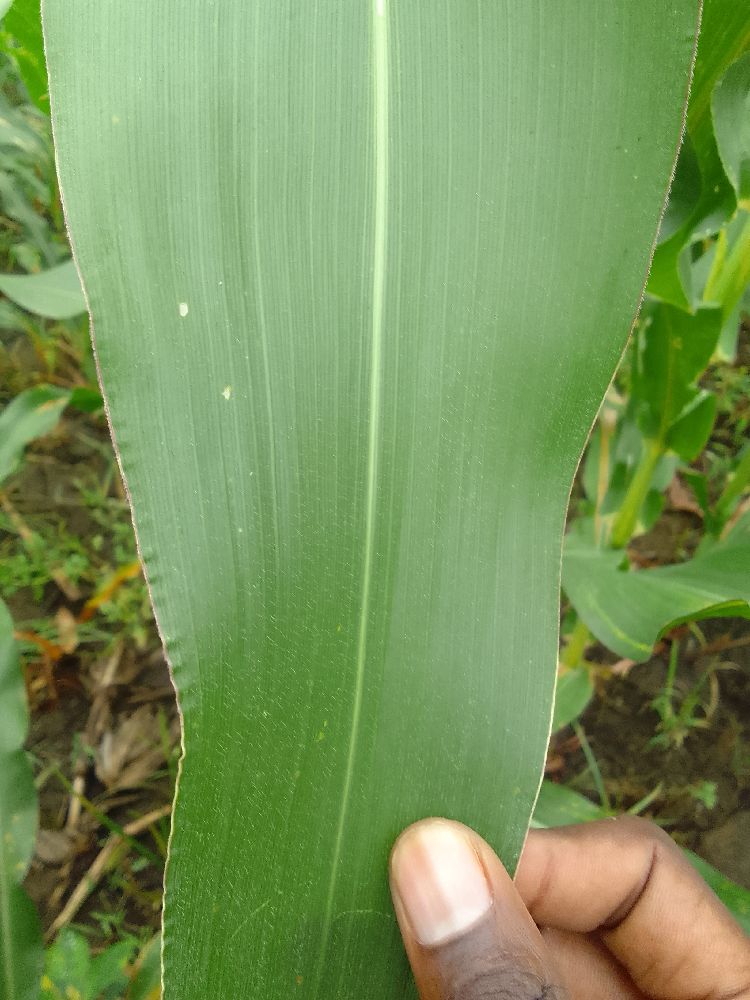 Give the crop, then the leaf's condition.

maize, healthy
